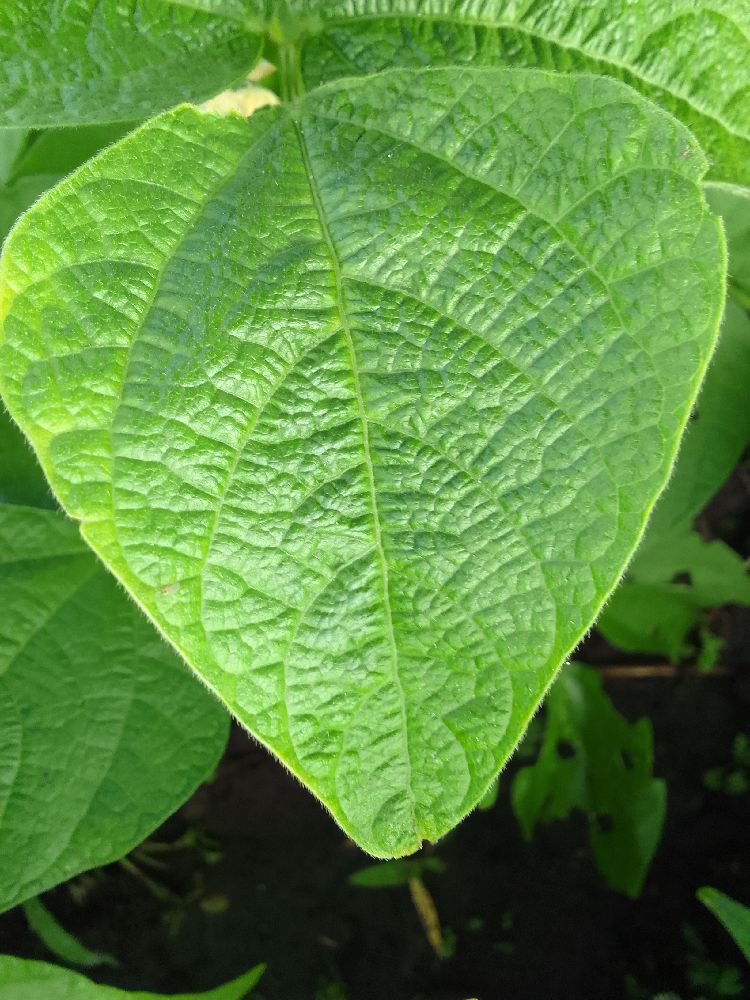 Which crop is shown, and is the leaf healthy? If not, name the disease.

common bean, healthy
